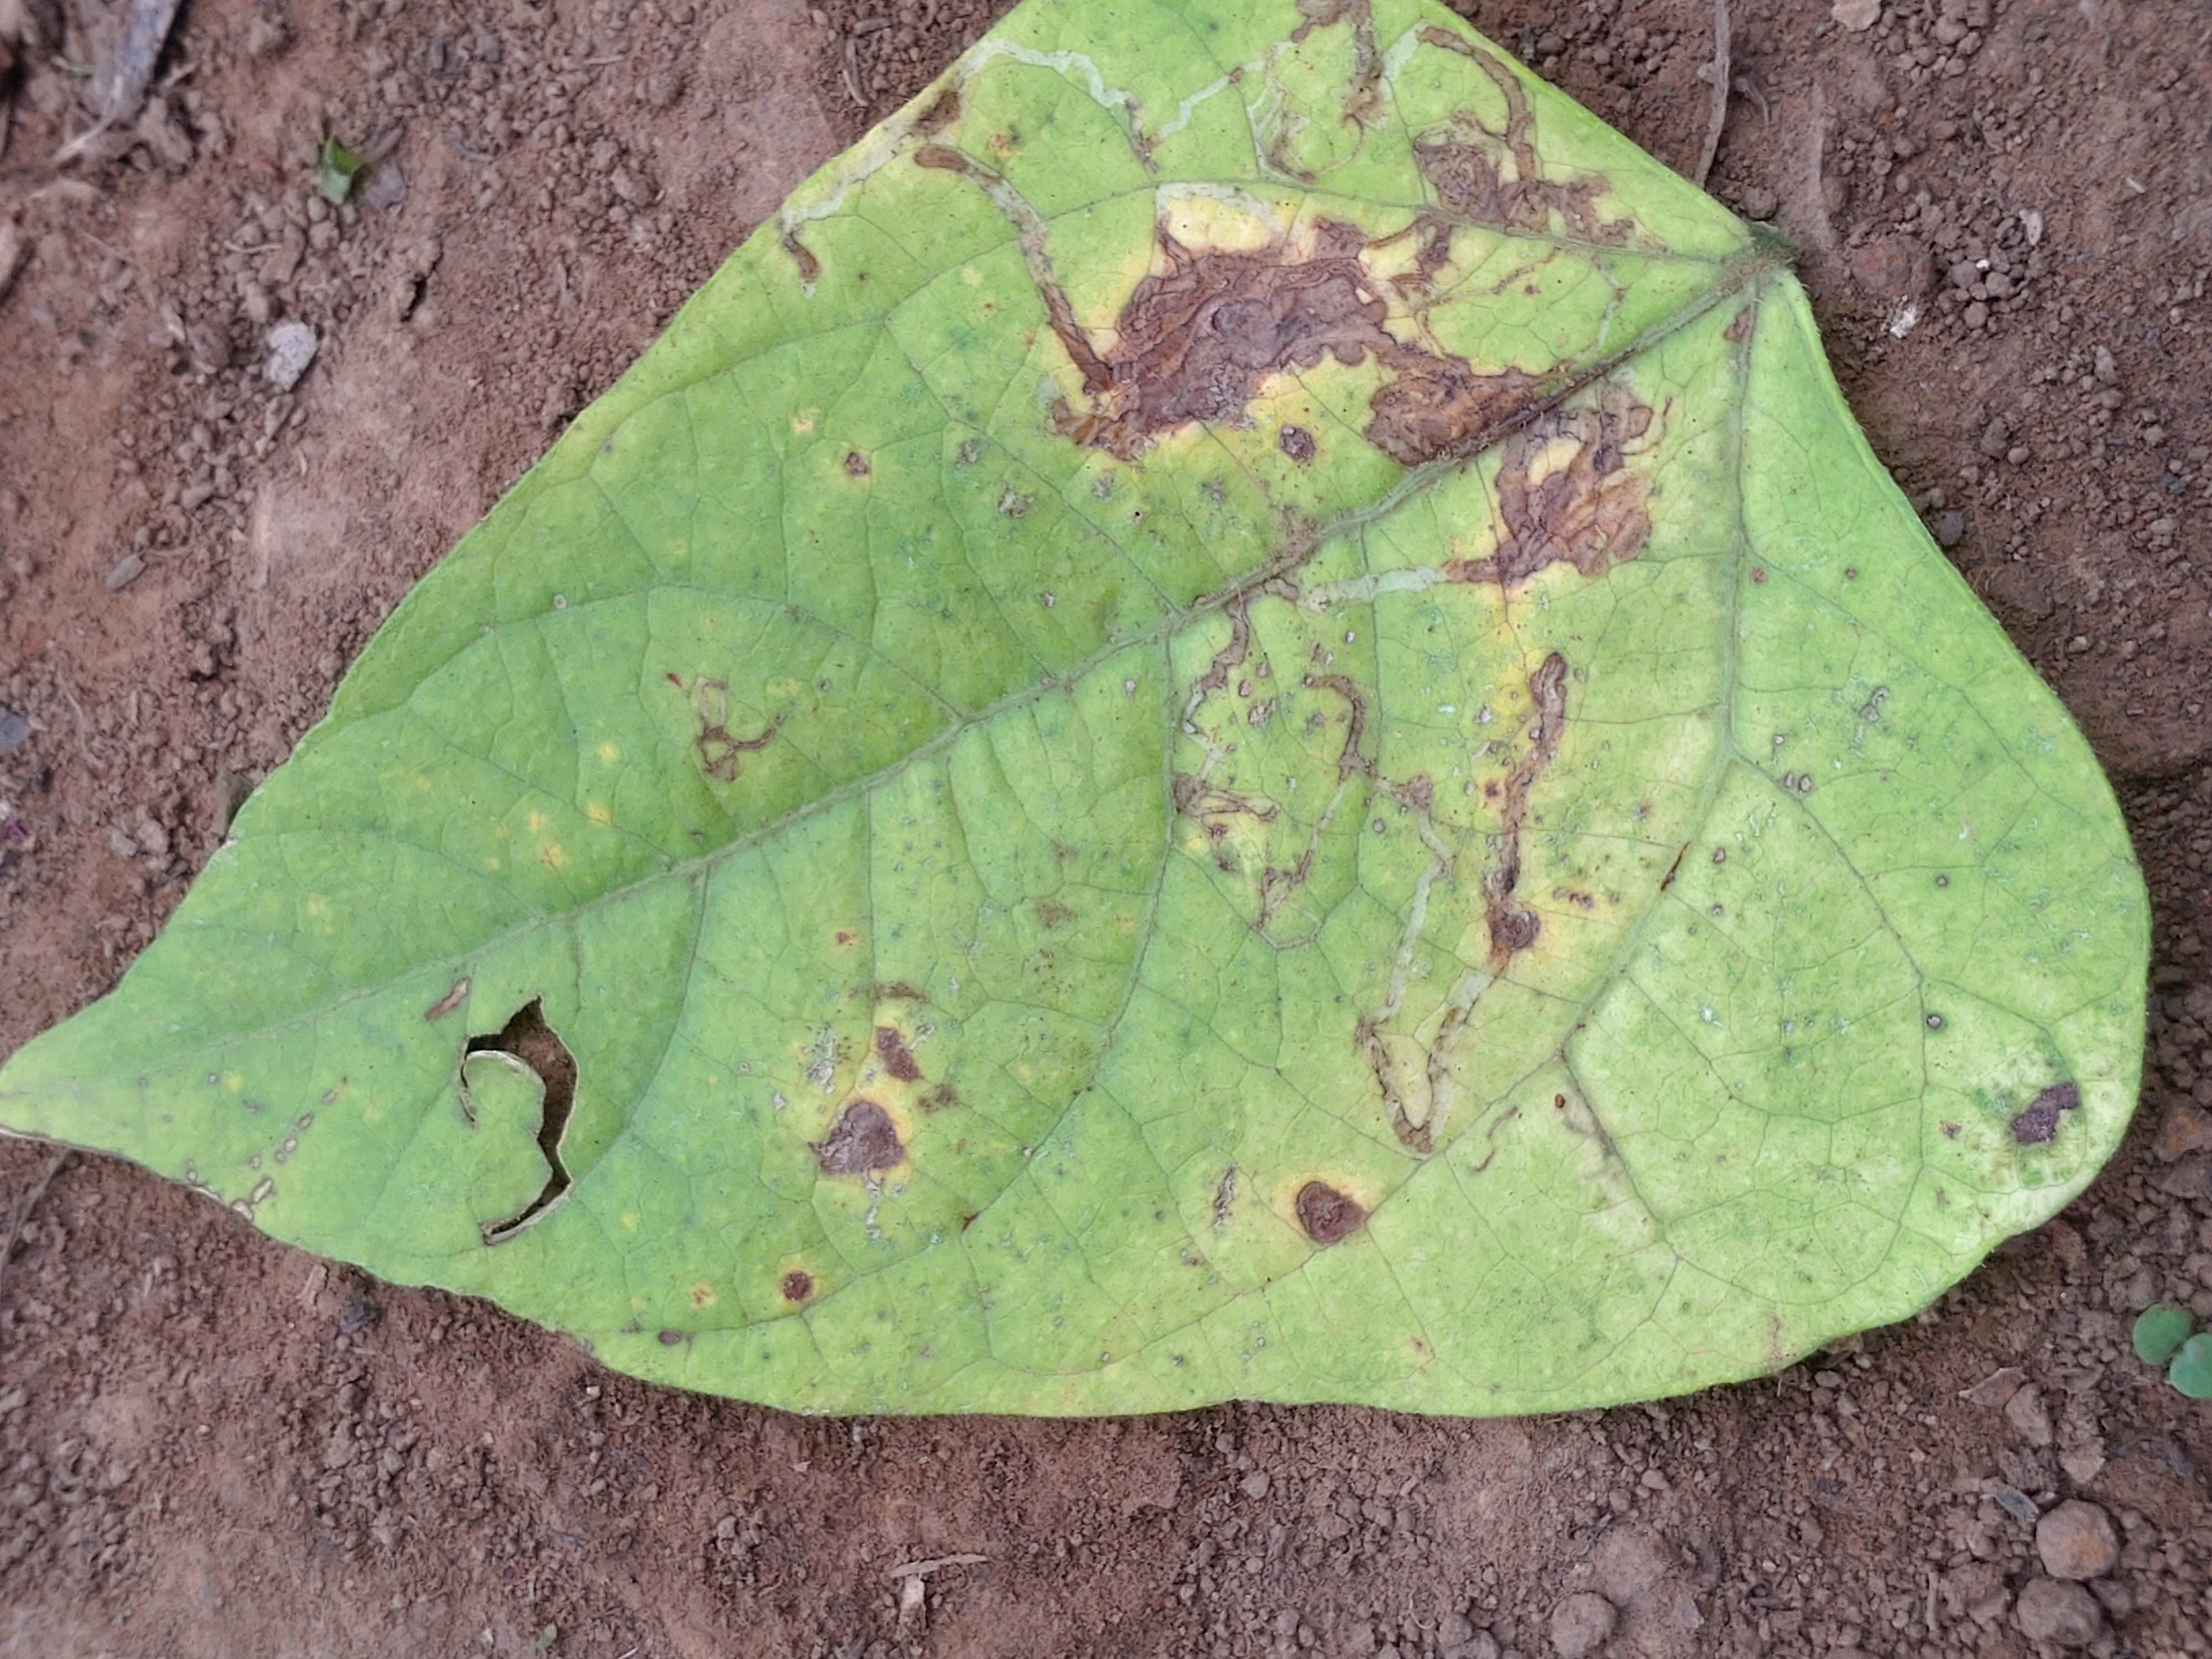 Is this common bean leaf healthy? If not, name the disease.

anthracnose
